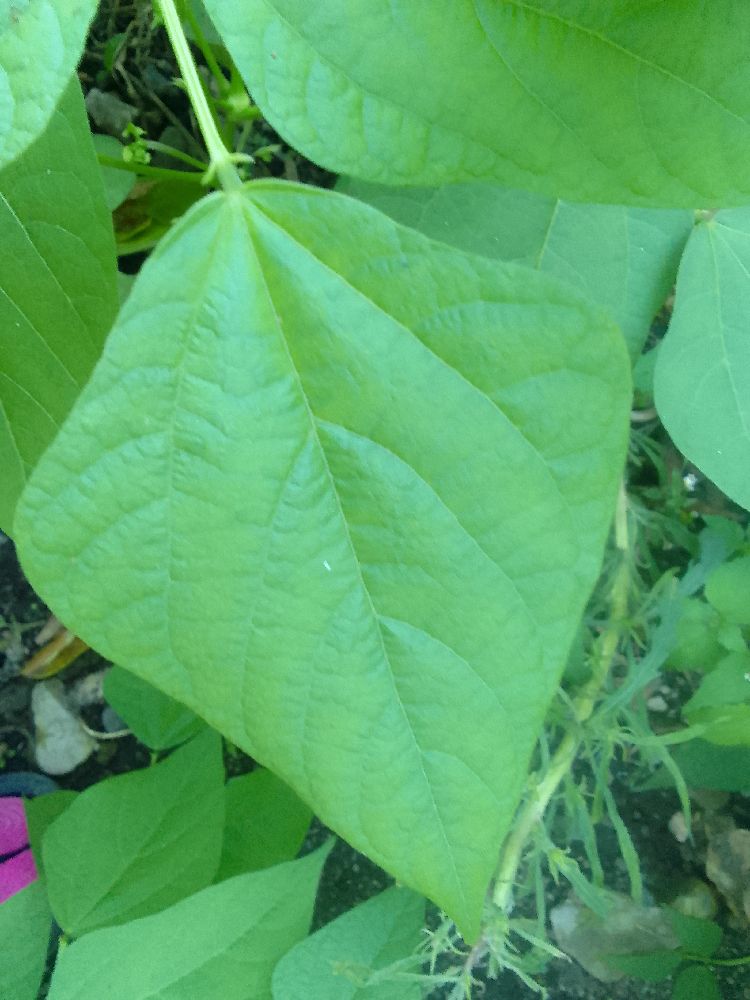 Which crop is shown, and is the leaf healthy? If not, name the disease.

common bean, healthy
